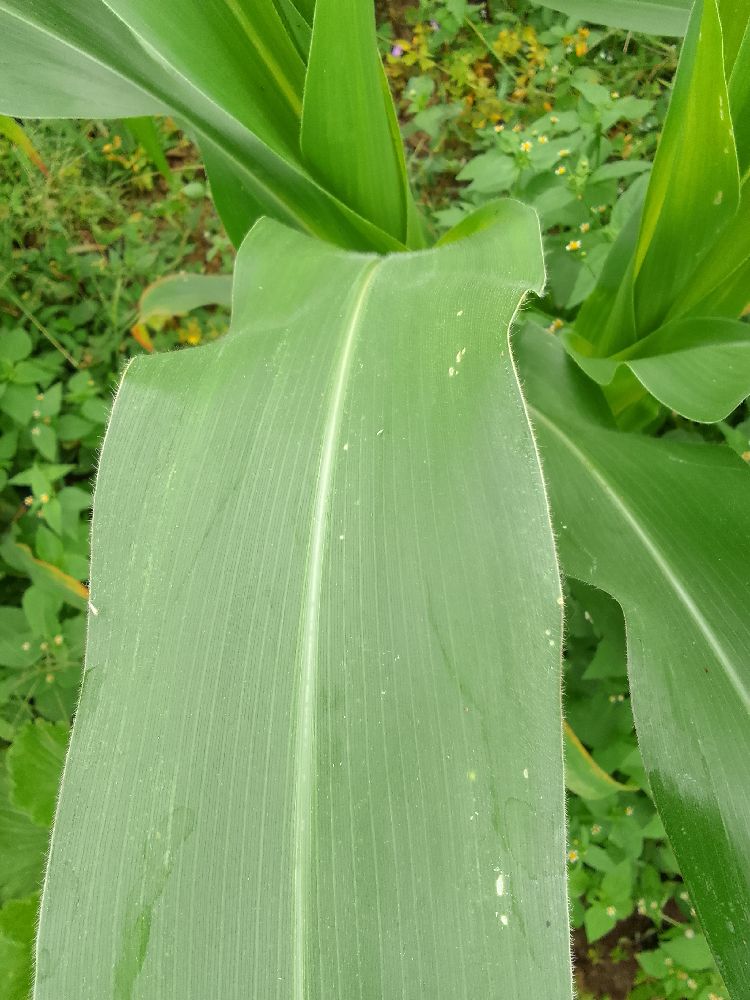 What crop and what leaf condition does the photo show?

maize, healthy
